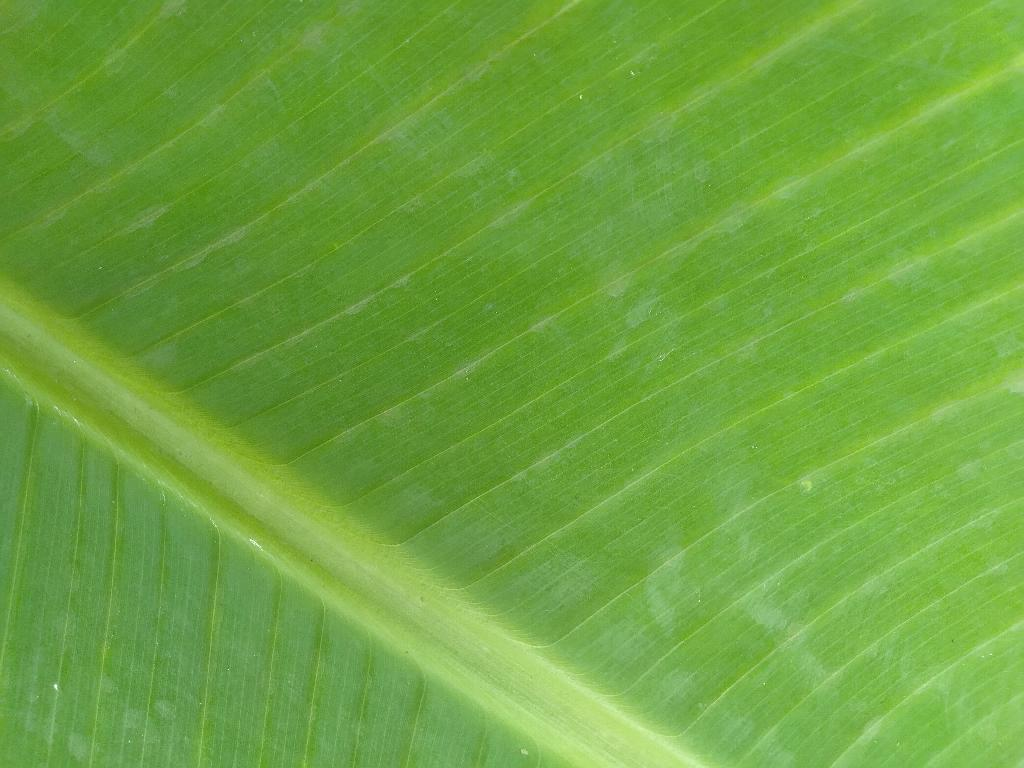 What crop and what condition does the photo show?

banana, healthy
